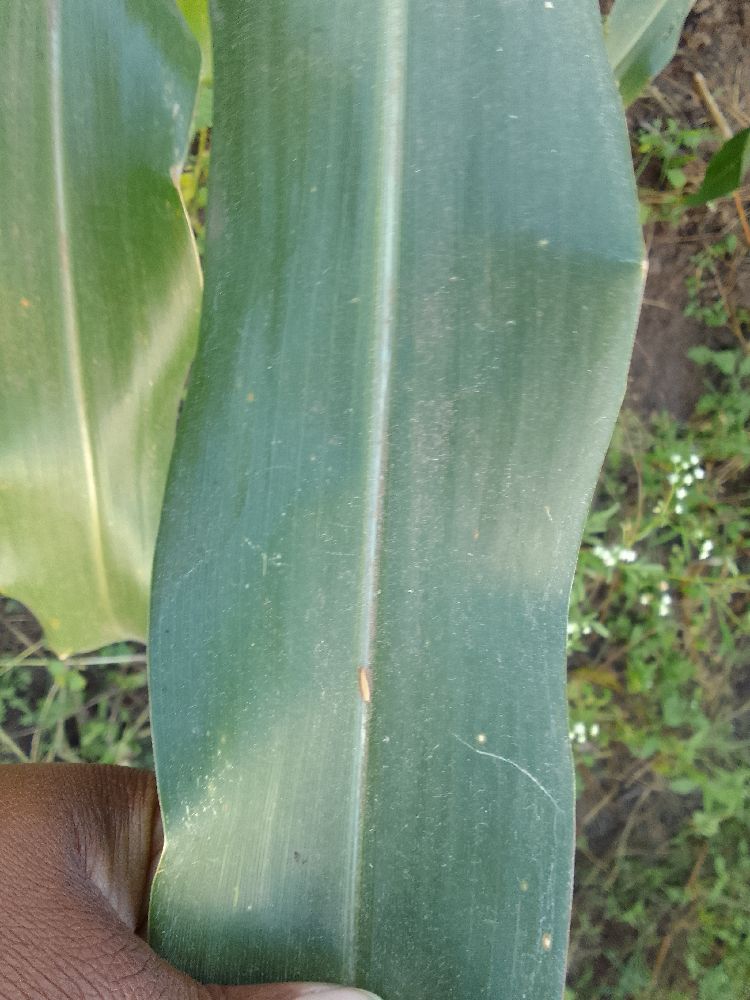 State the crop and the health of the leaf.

maize, healthy
